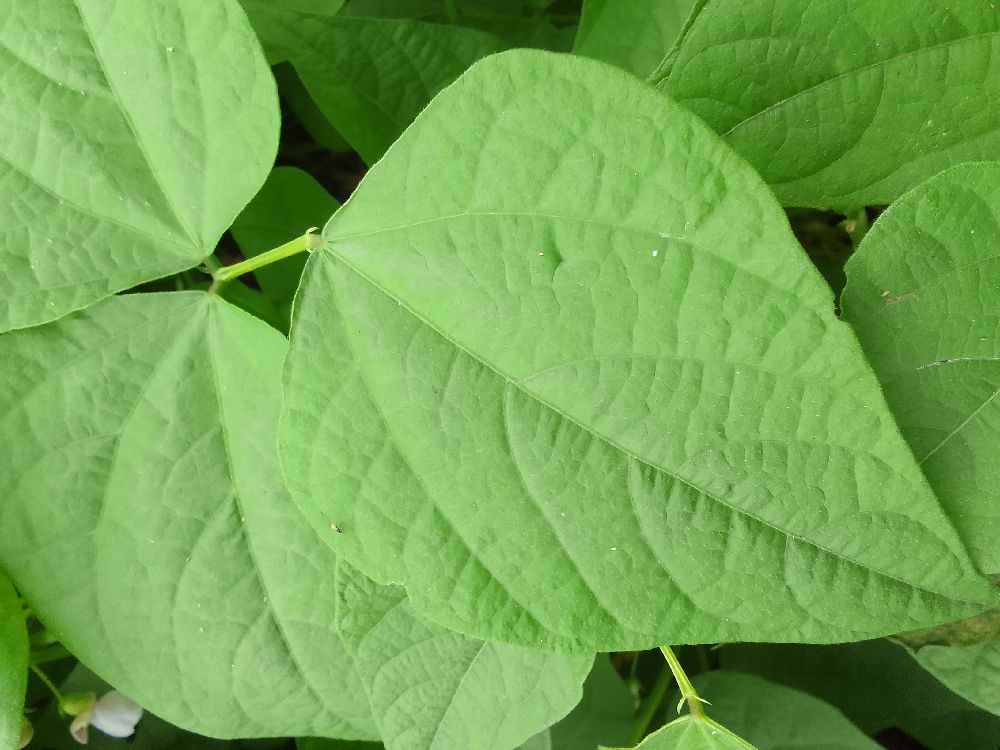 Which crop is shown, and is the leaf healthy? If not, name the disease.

common bean, healthy
